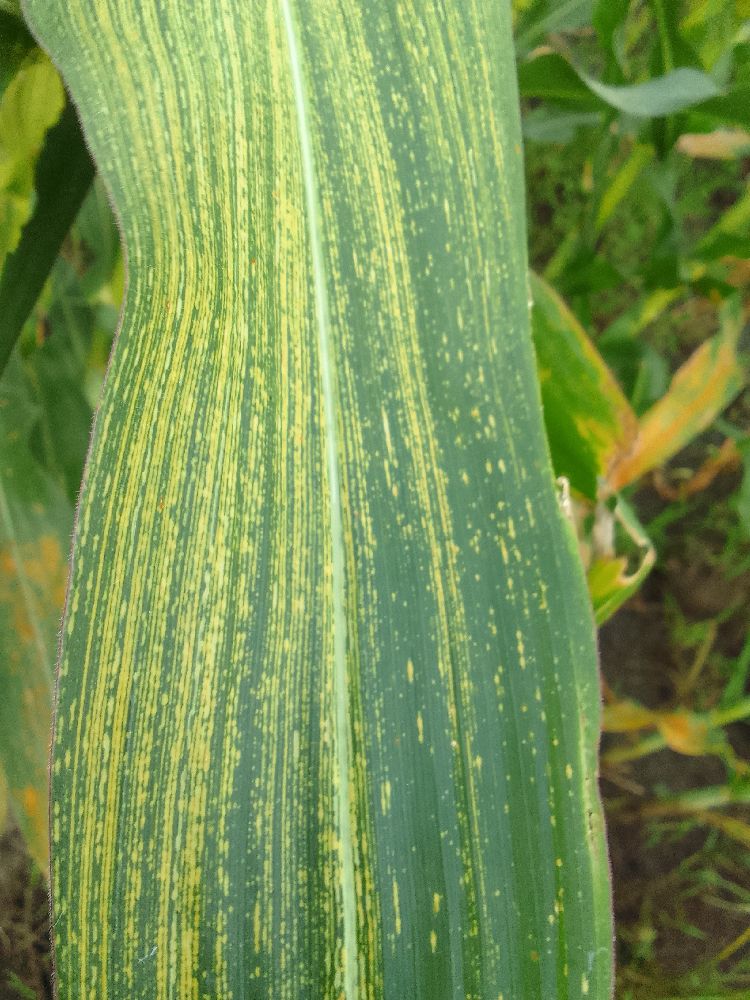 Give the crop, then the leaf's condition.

maize, maize streak virus
